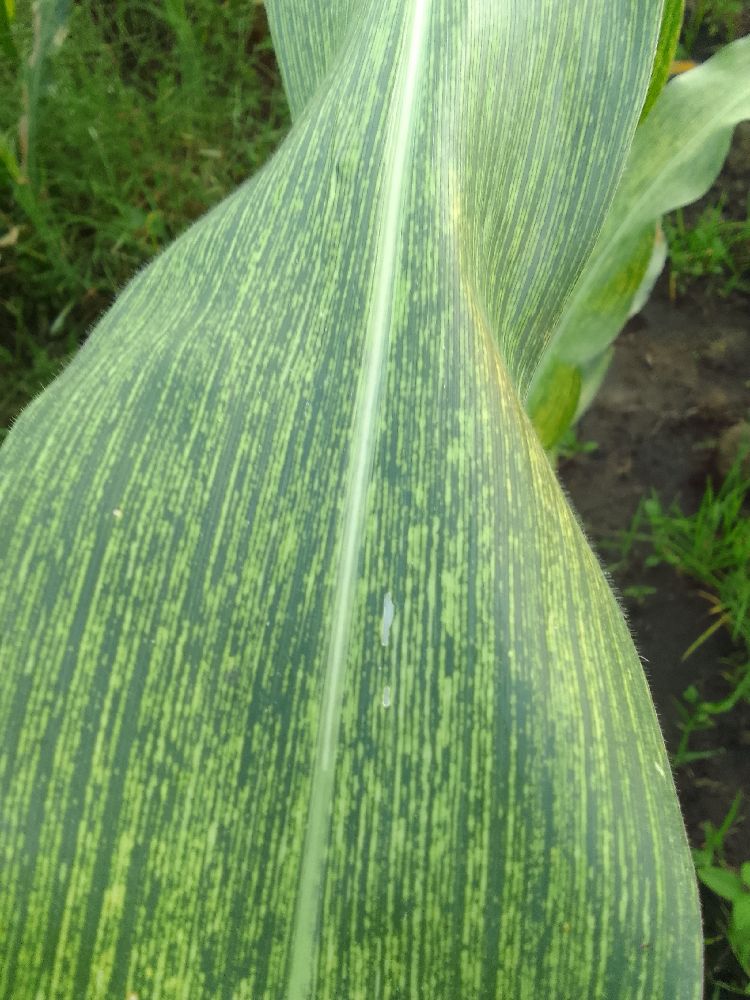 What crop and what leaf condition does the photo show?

maize, maize streak virus
